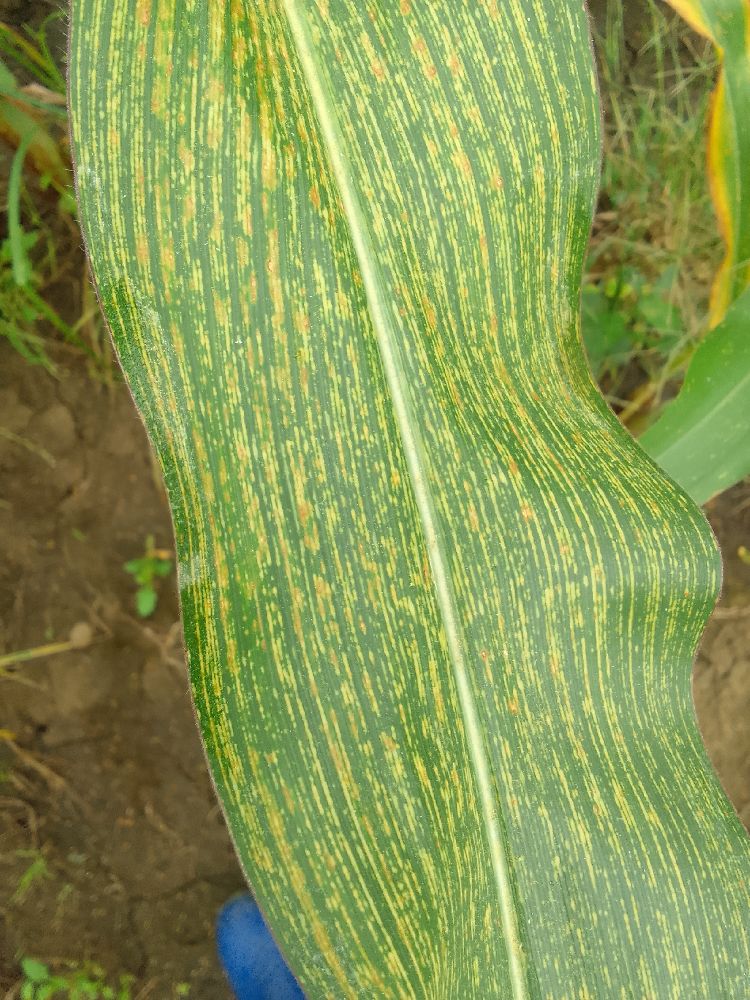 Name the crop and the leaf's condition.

maize, maize streak virus
